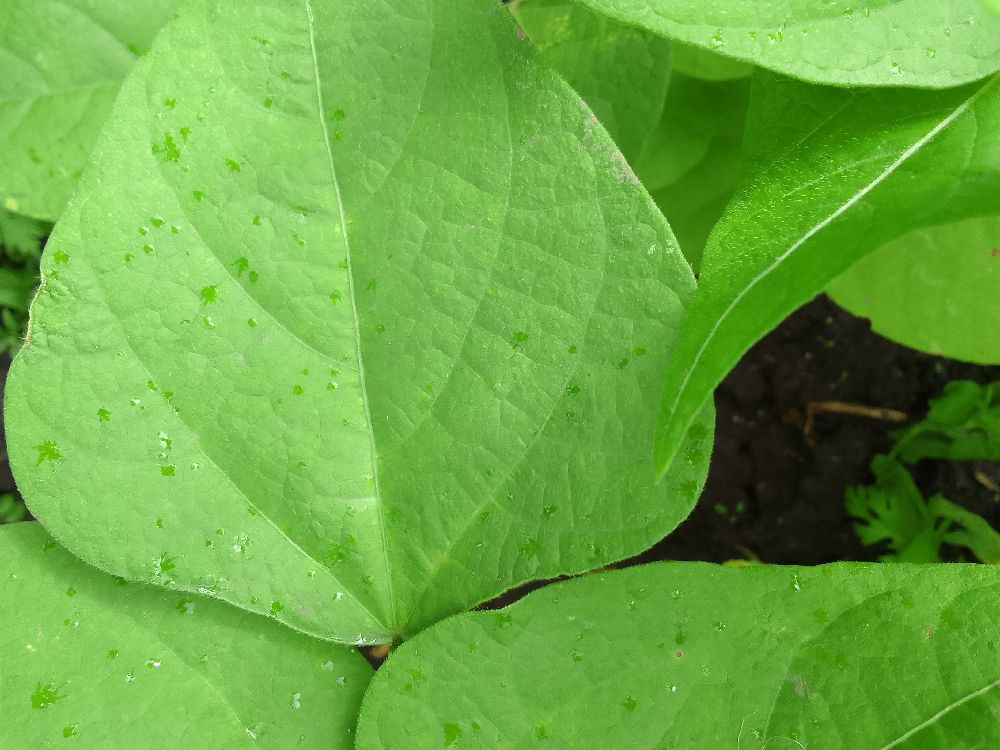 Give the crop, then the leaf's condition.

common bean, healthy
